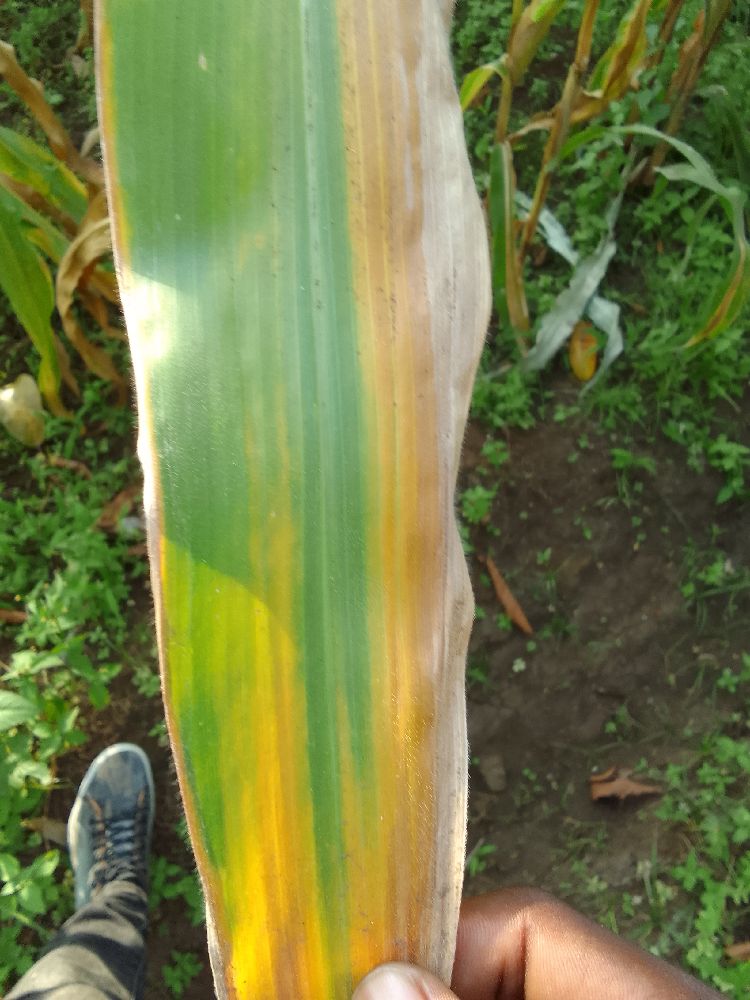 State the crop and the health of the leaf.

maize, maize lethal necrosis
